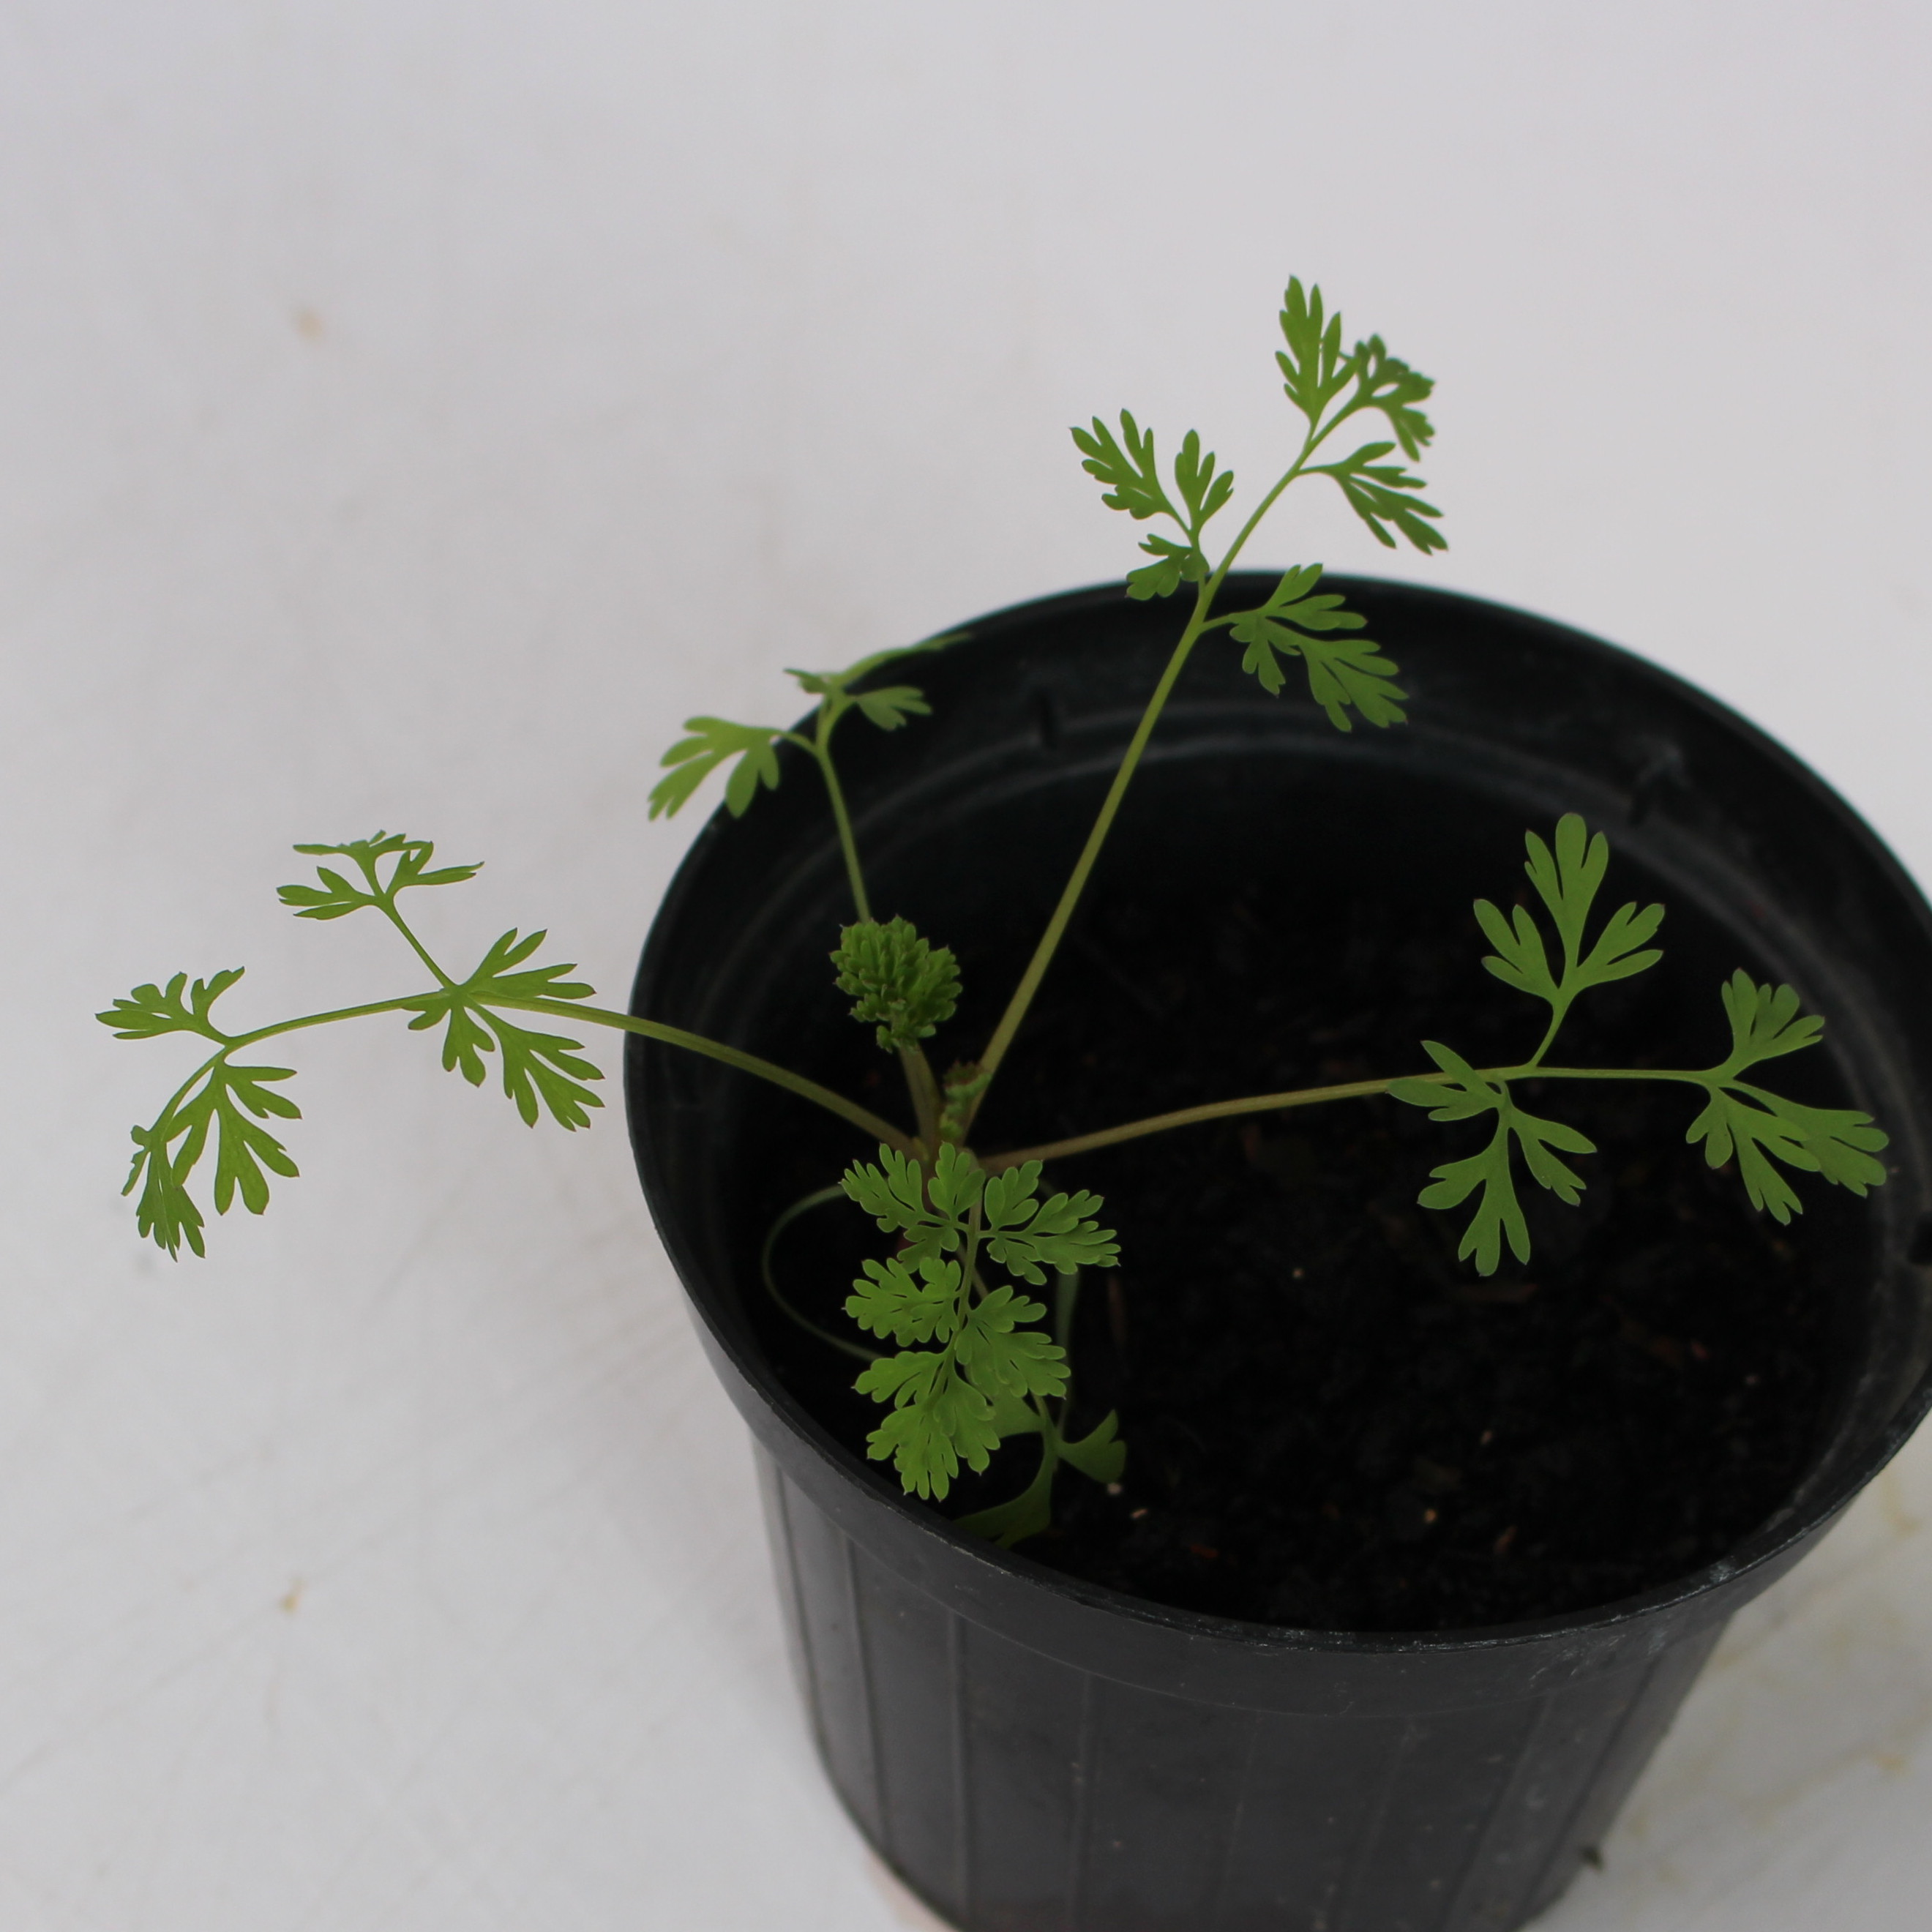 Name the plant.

Fumaria officinalis
